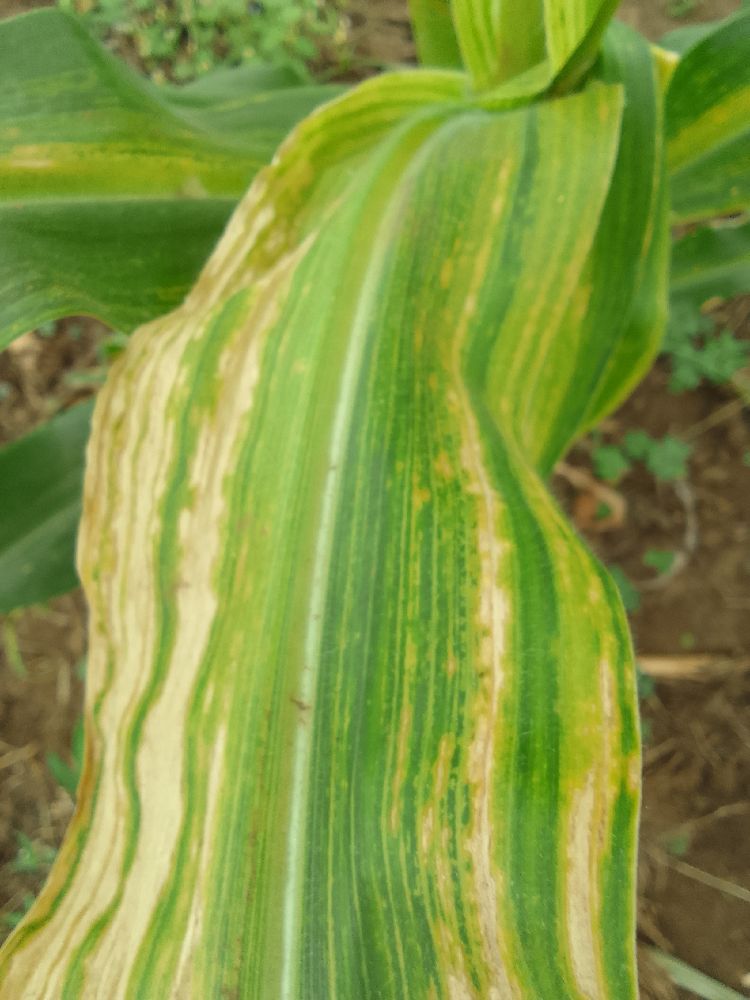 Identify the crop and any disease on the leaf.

maize, maize lethal necrosis
